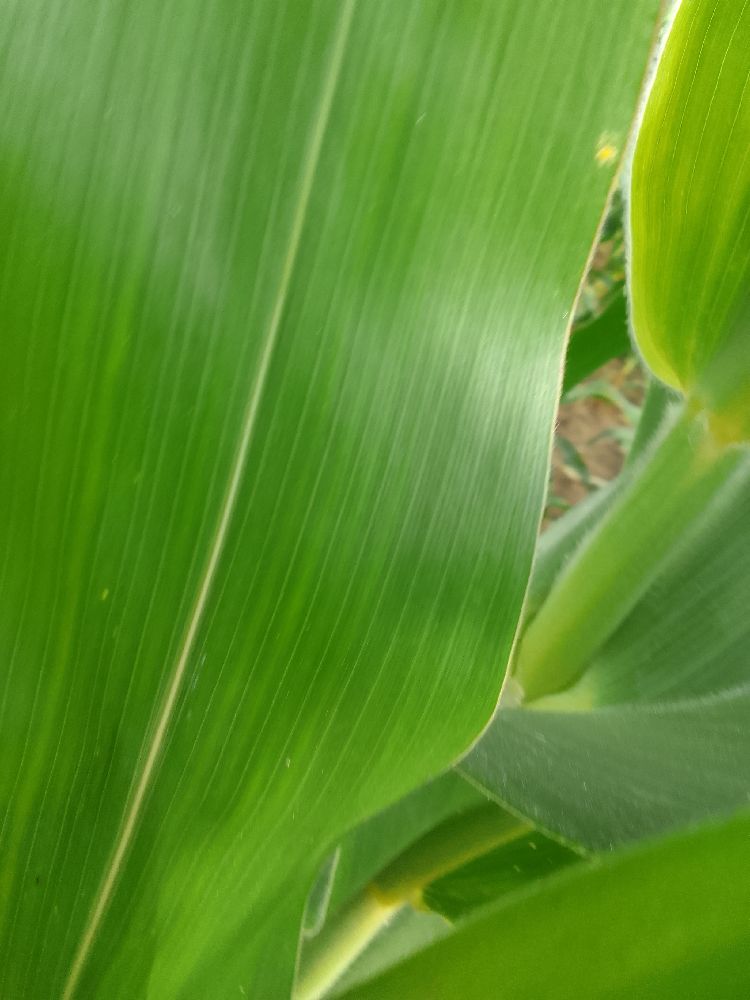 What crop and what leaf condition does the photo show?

maize, healthy
